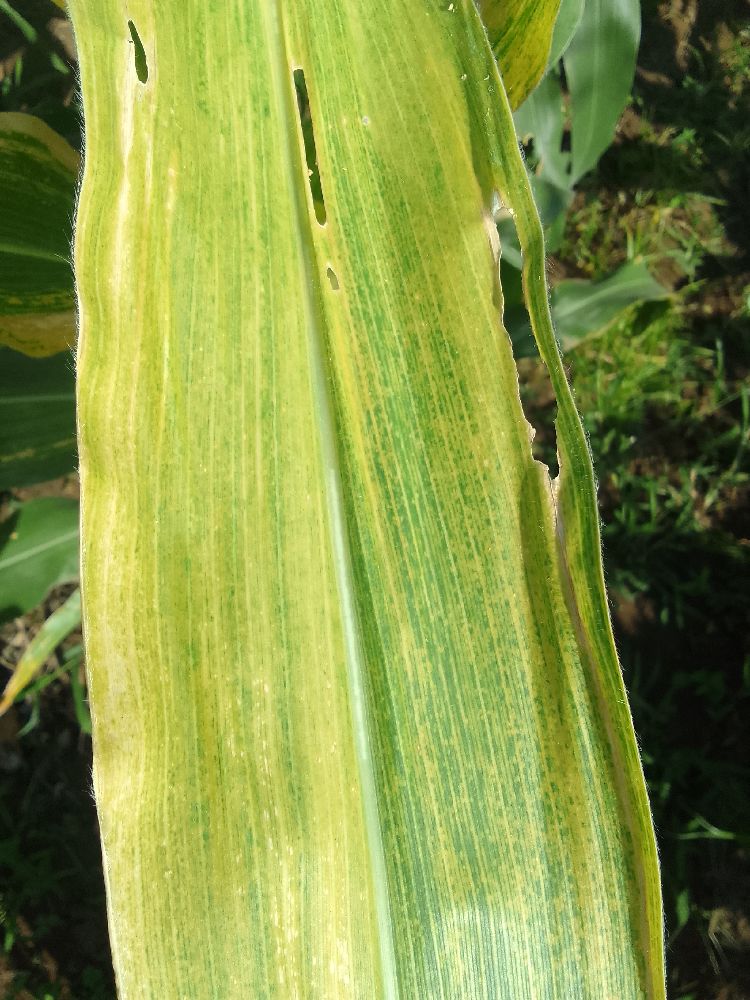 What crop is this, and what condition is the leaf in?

maize, maize lethal necrosis
